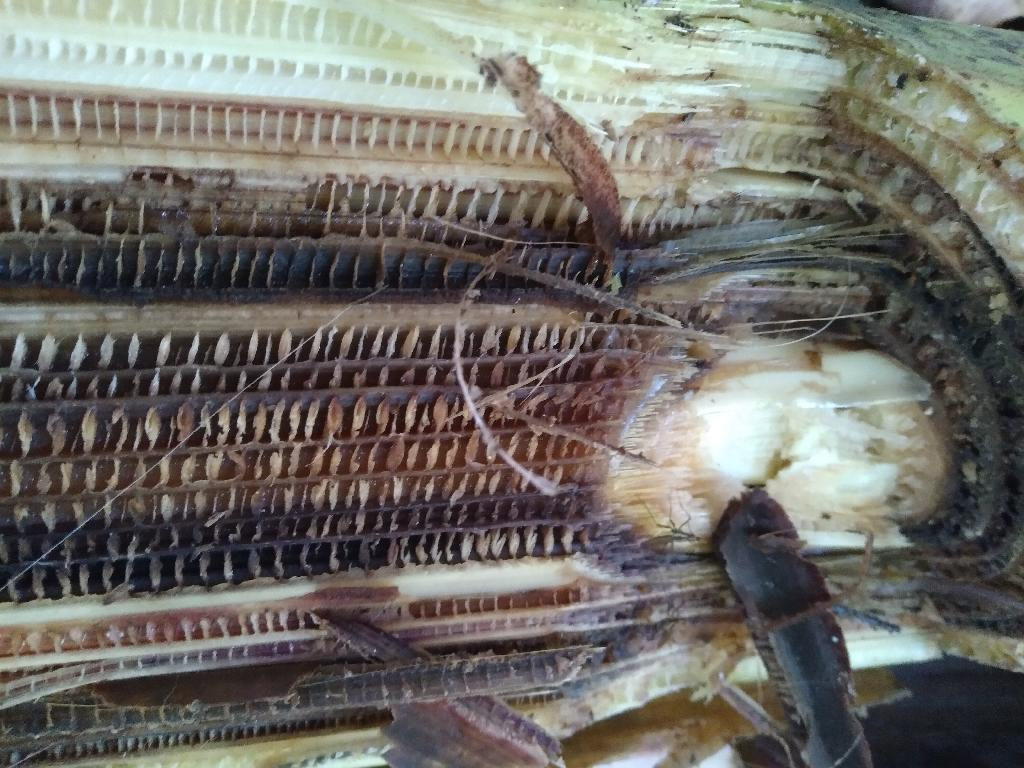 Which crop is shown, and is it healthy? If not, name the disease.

banana, fusarium wilt race 1
